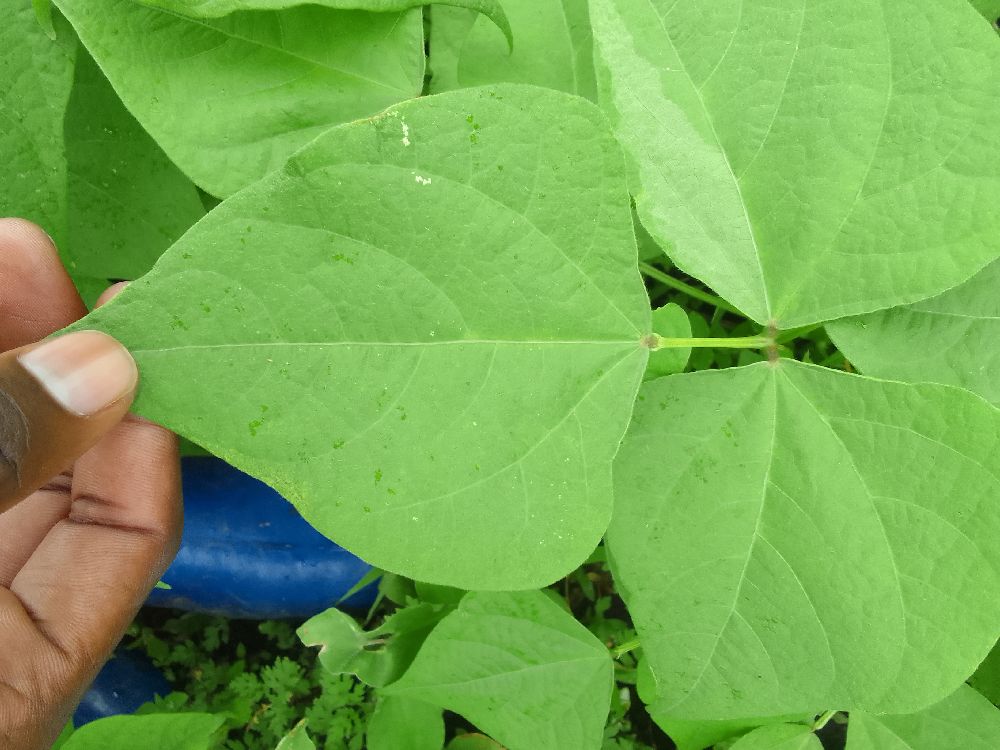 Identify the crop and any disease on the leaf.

common bean, healthy
